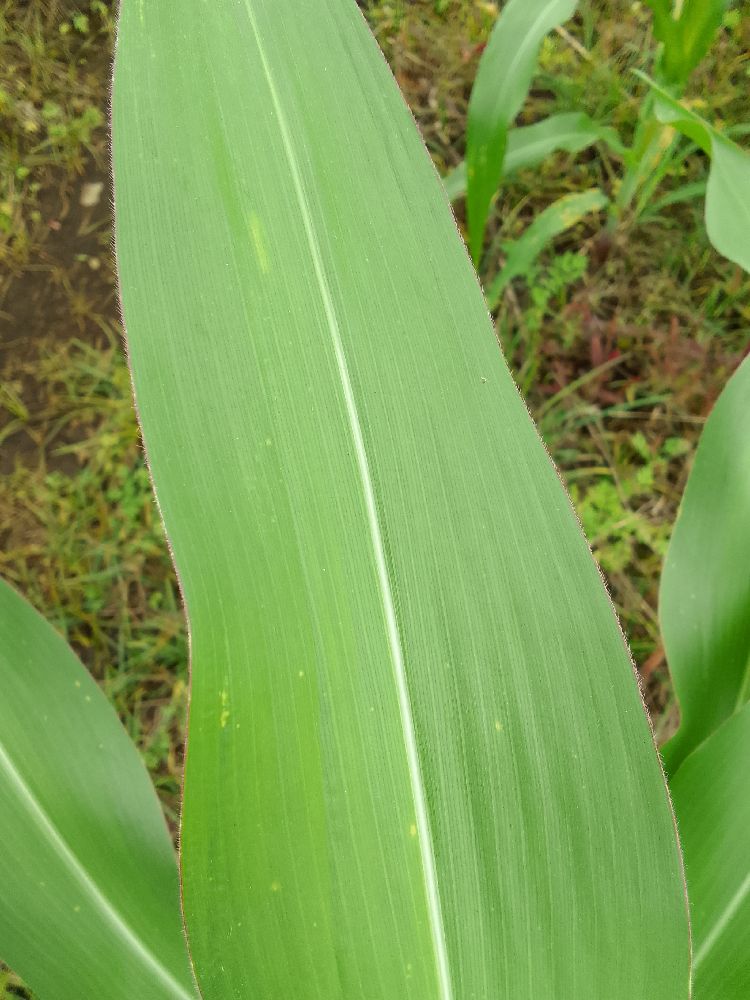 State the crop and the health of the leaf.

maize, healthy
